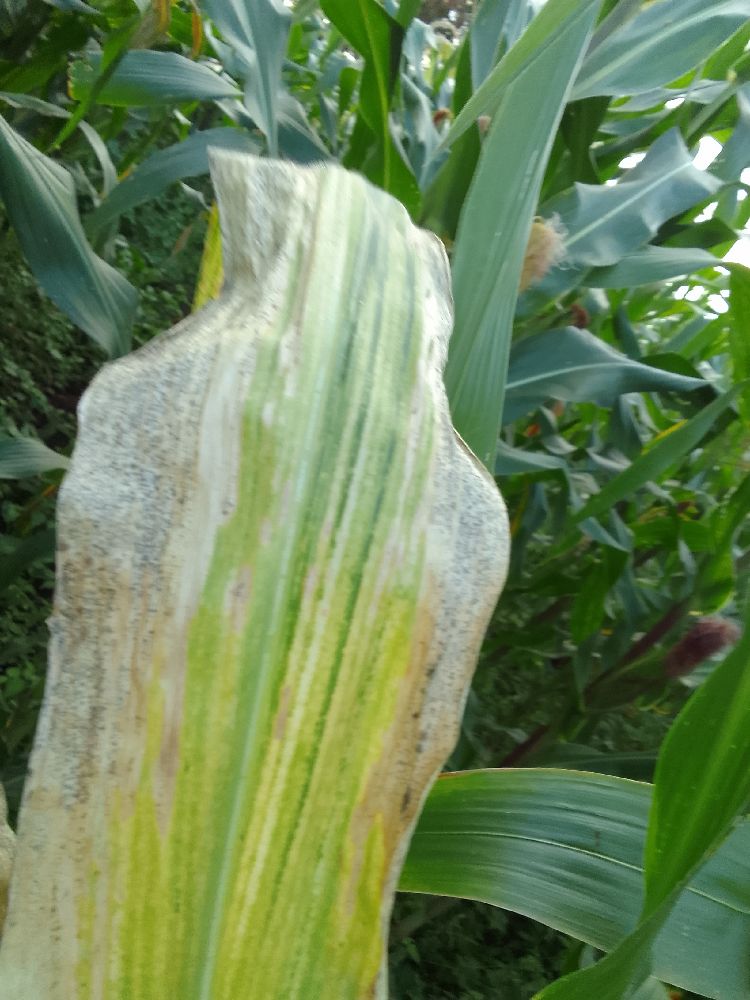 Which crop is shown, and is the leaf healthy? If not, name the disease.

maize, maize lethal necrosis
